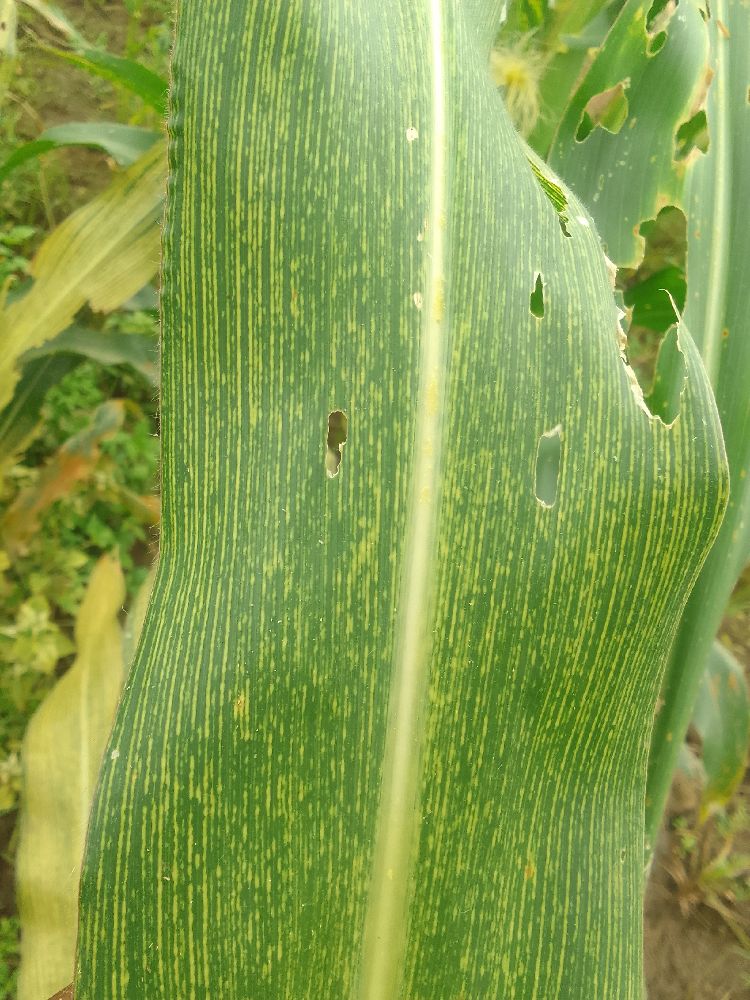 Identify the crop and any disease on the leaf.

maize, maize streak virus
